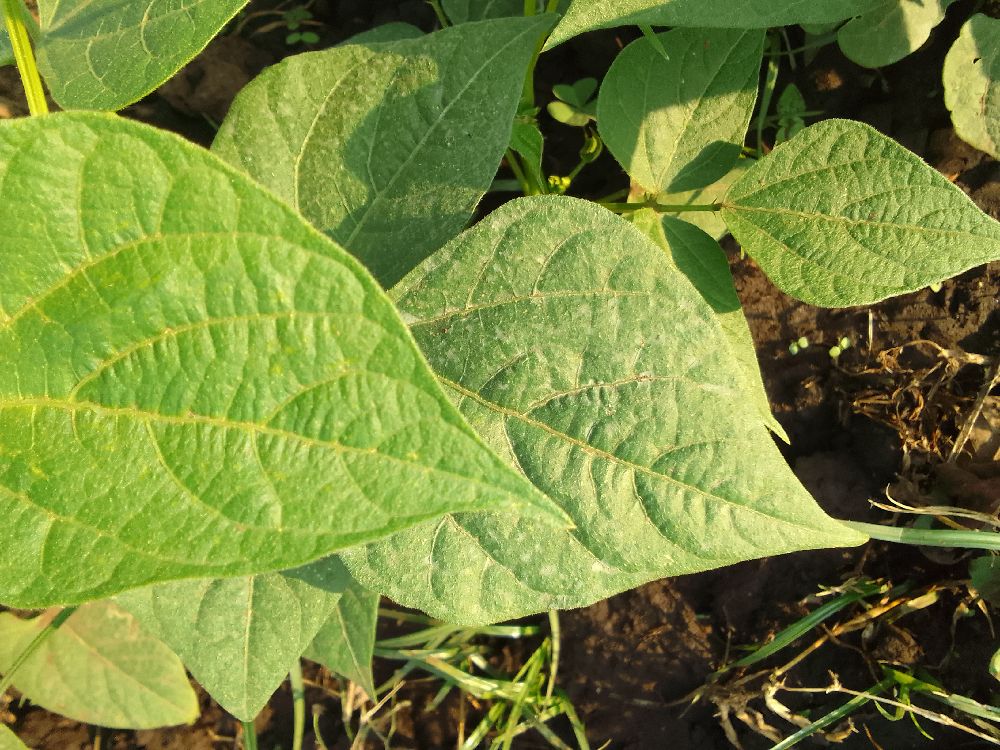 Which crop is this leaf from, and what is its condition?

common bean, healthy
